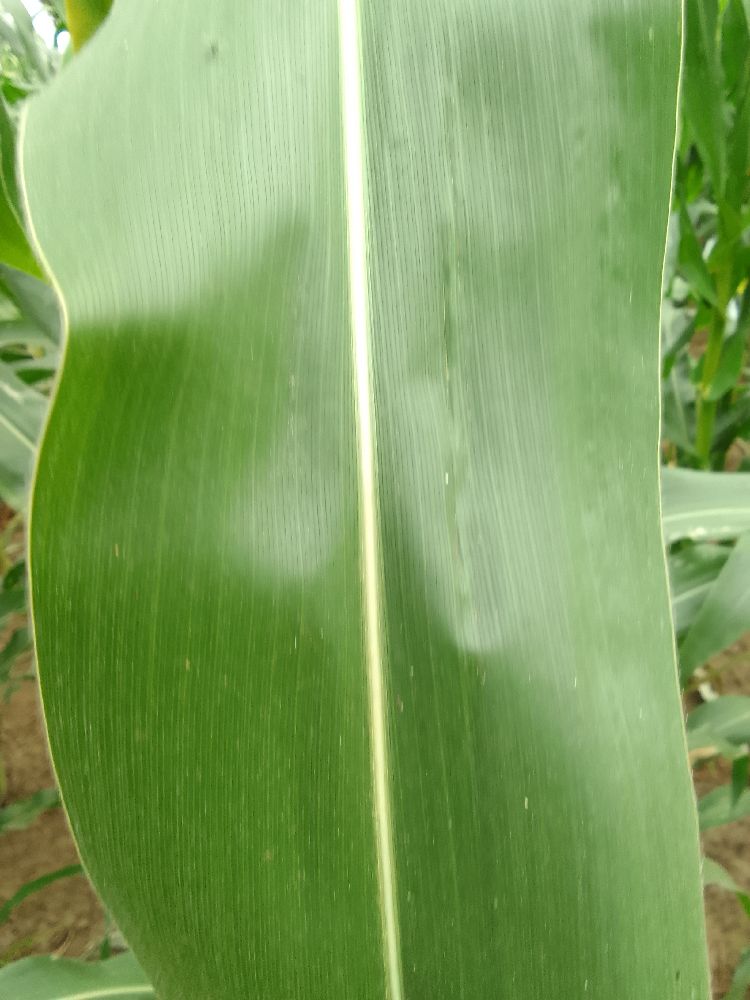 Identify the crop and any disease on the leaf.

maize, healthy
